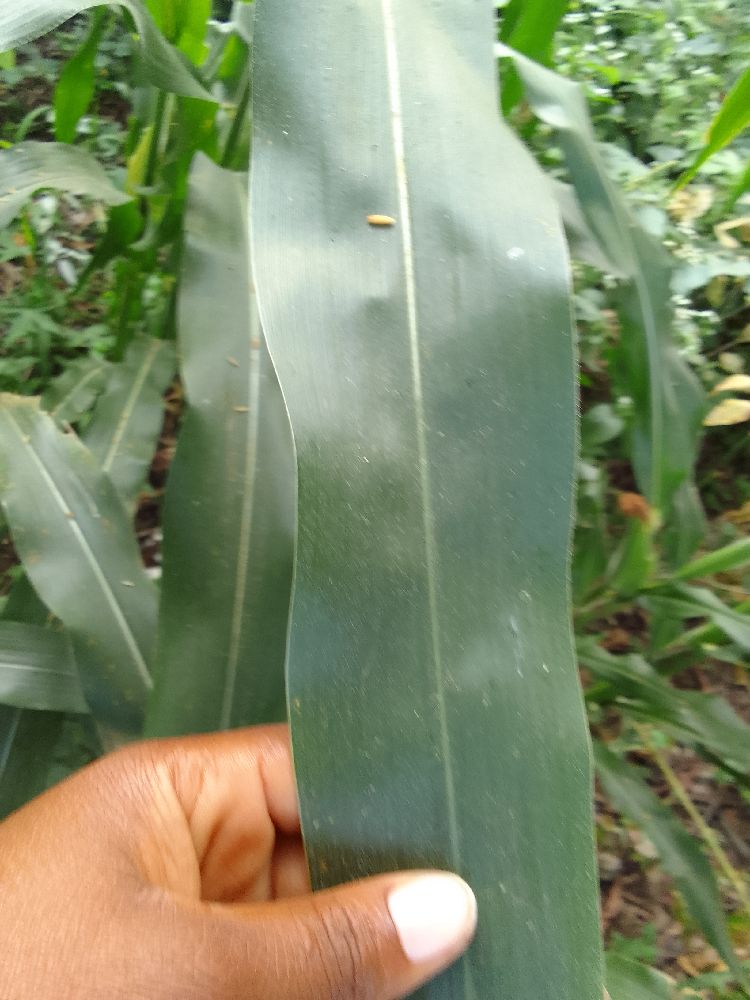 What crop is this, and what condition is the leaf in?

maize, healthy
